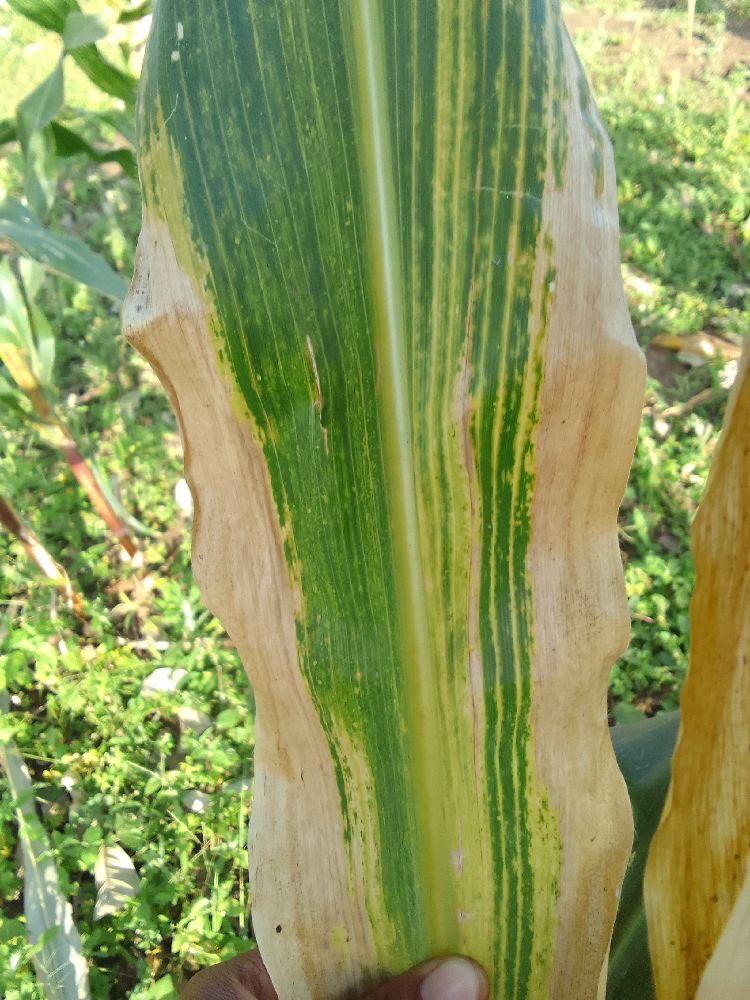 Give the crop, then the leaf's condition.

maize, maize lethal necrosis
